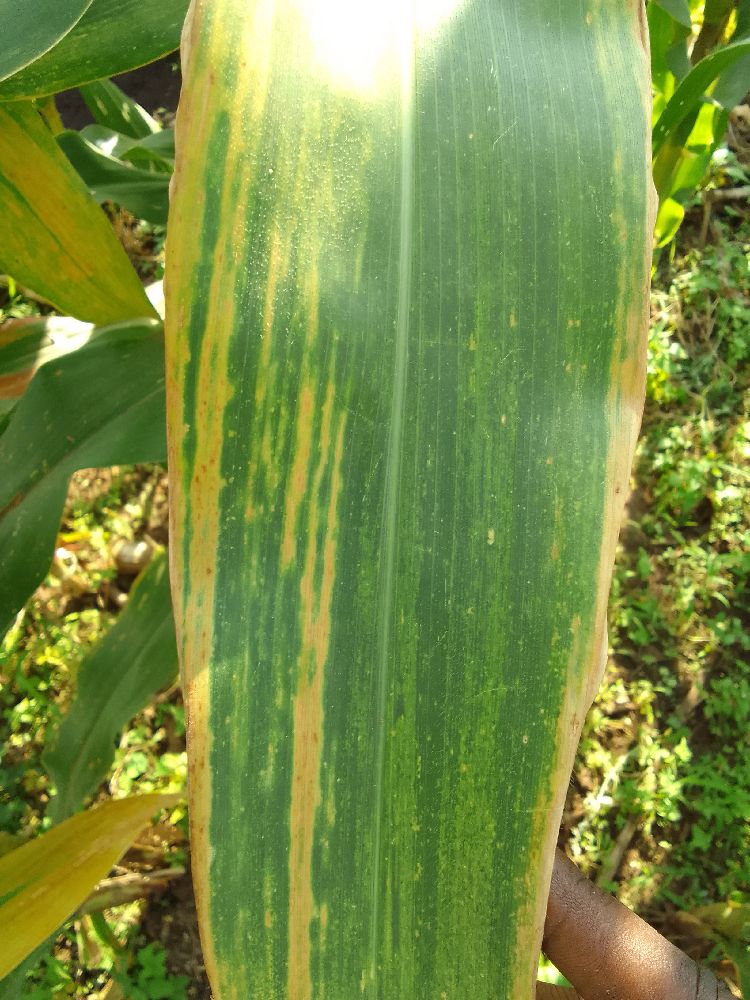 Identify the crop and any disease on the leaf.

maize, maize lethal necrosis
